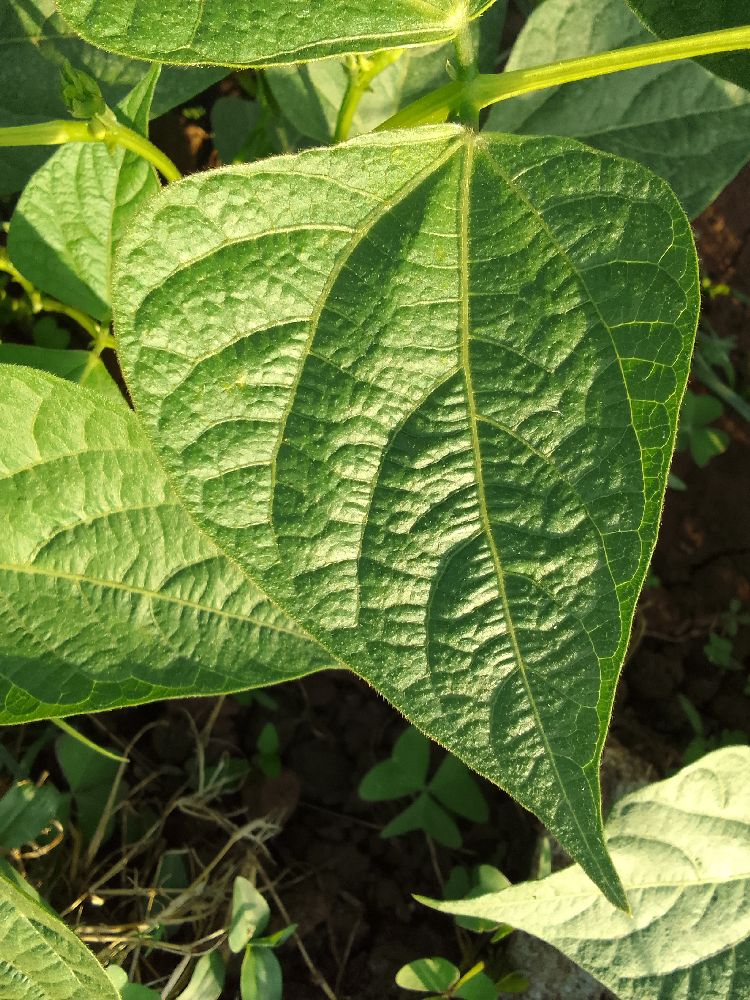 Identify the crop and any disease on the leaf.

common bean, healthy
